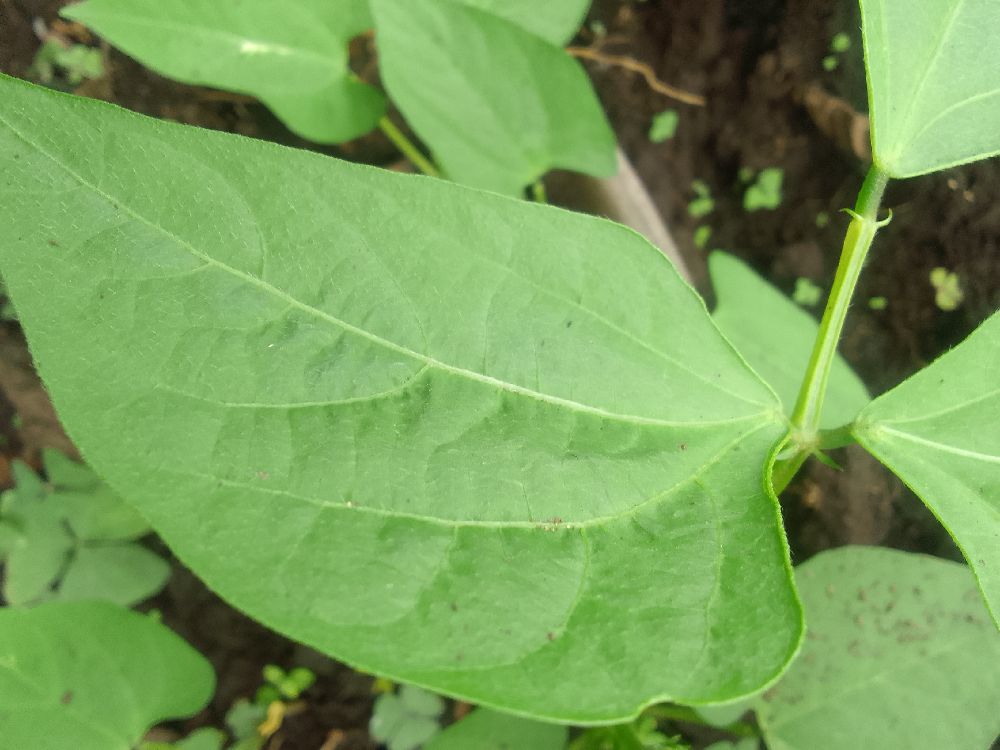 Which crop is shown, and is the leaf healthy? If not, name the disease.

common bean, healthy
